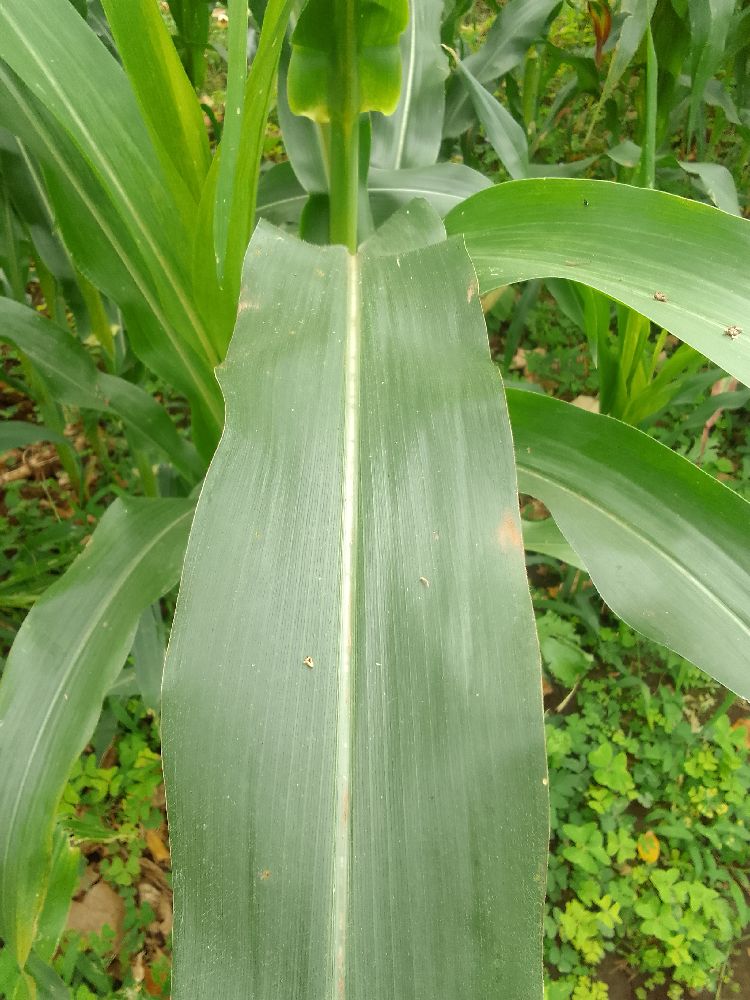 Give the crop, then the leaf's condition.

maize, healthy
